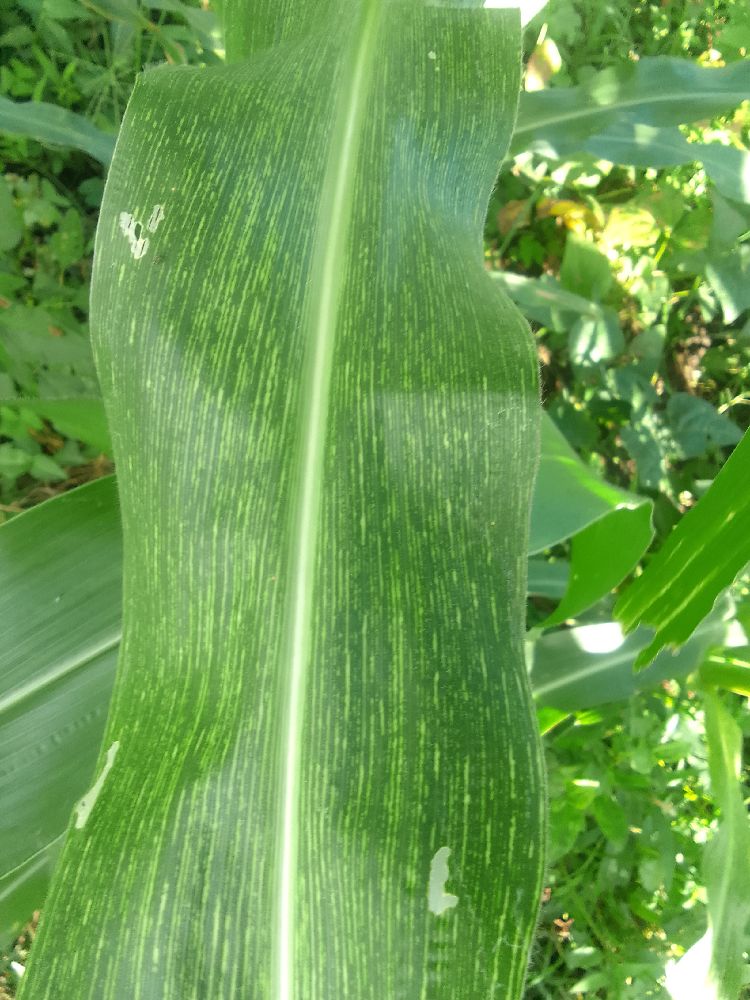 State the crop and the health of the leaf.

maize, maize streak virus
